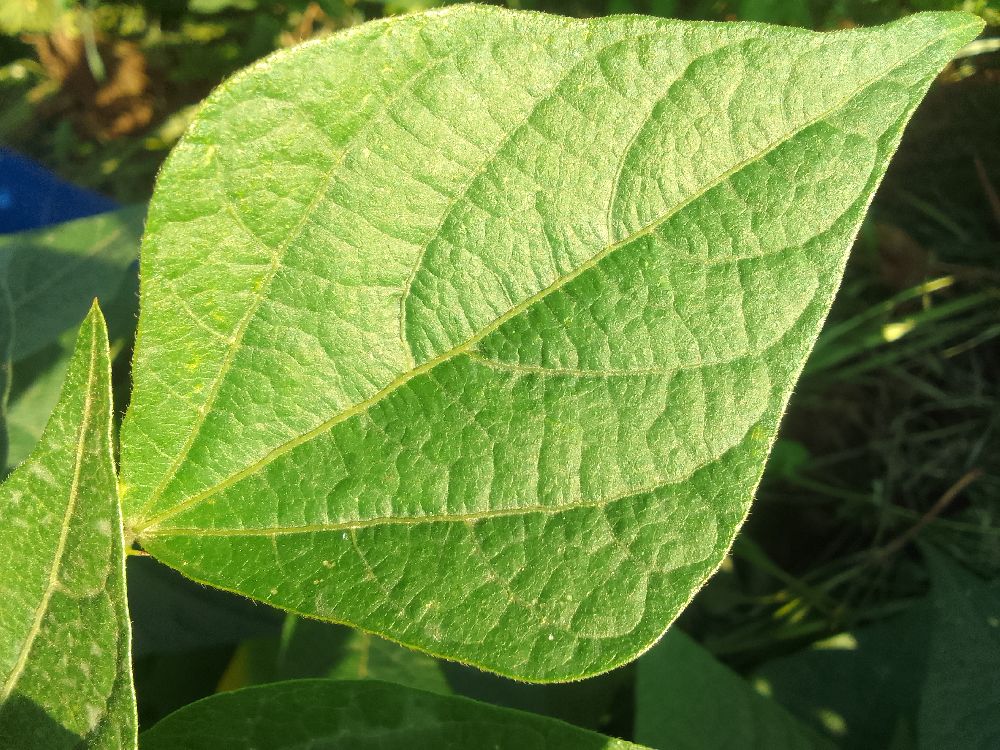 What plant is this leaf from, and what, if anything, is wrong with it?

common bean, healthy
